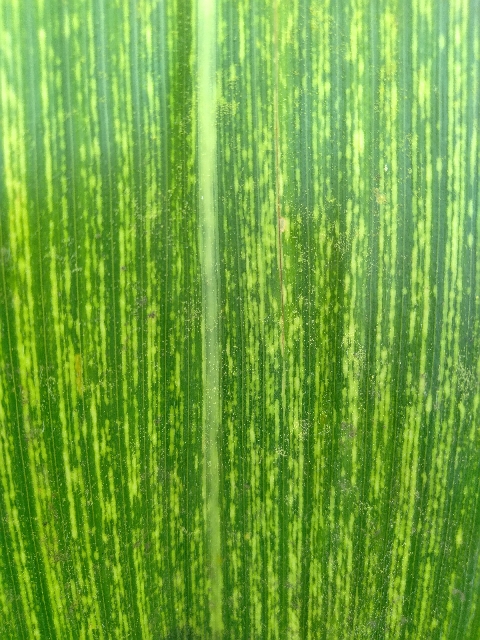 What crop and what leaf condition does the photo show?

maize, maize streak virus
